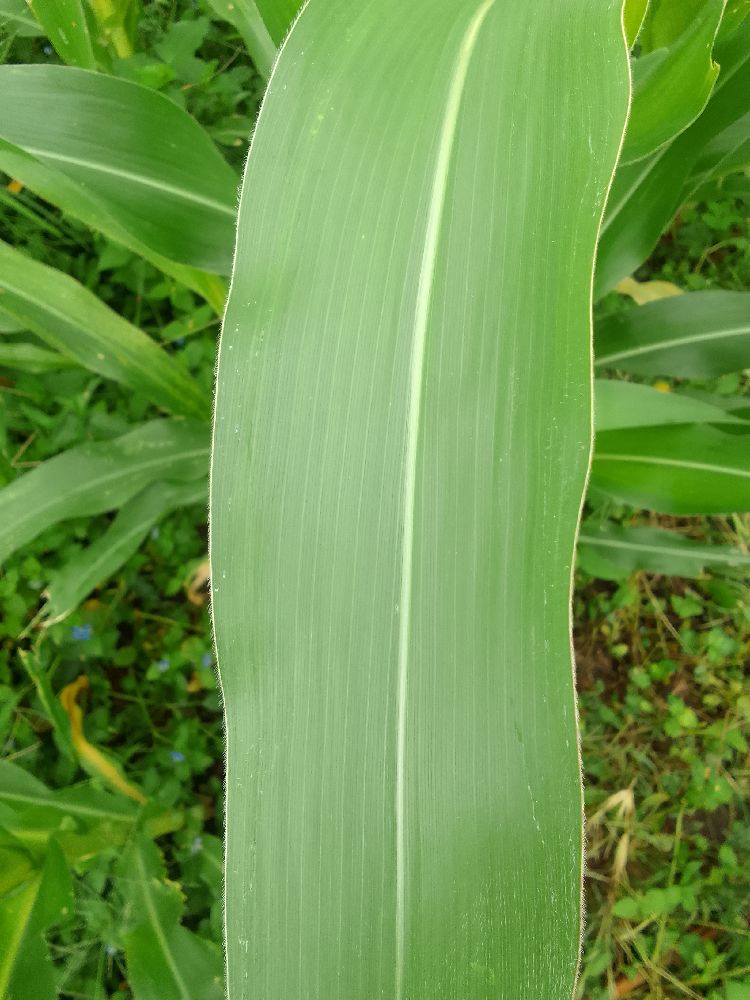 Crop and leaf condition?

maize, healthy
